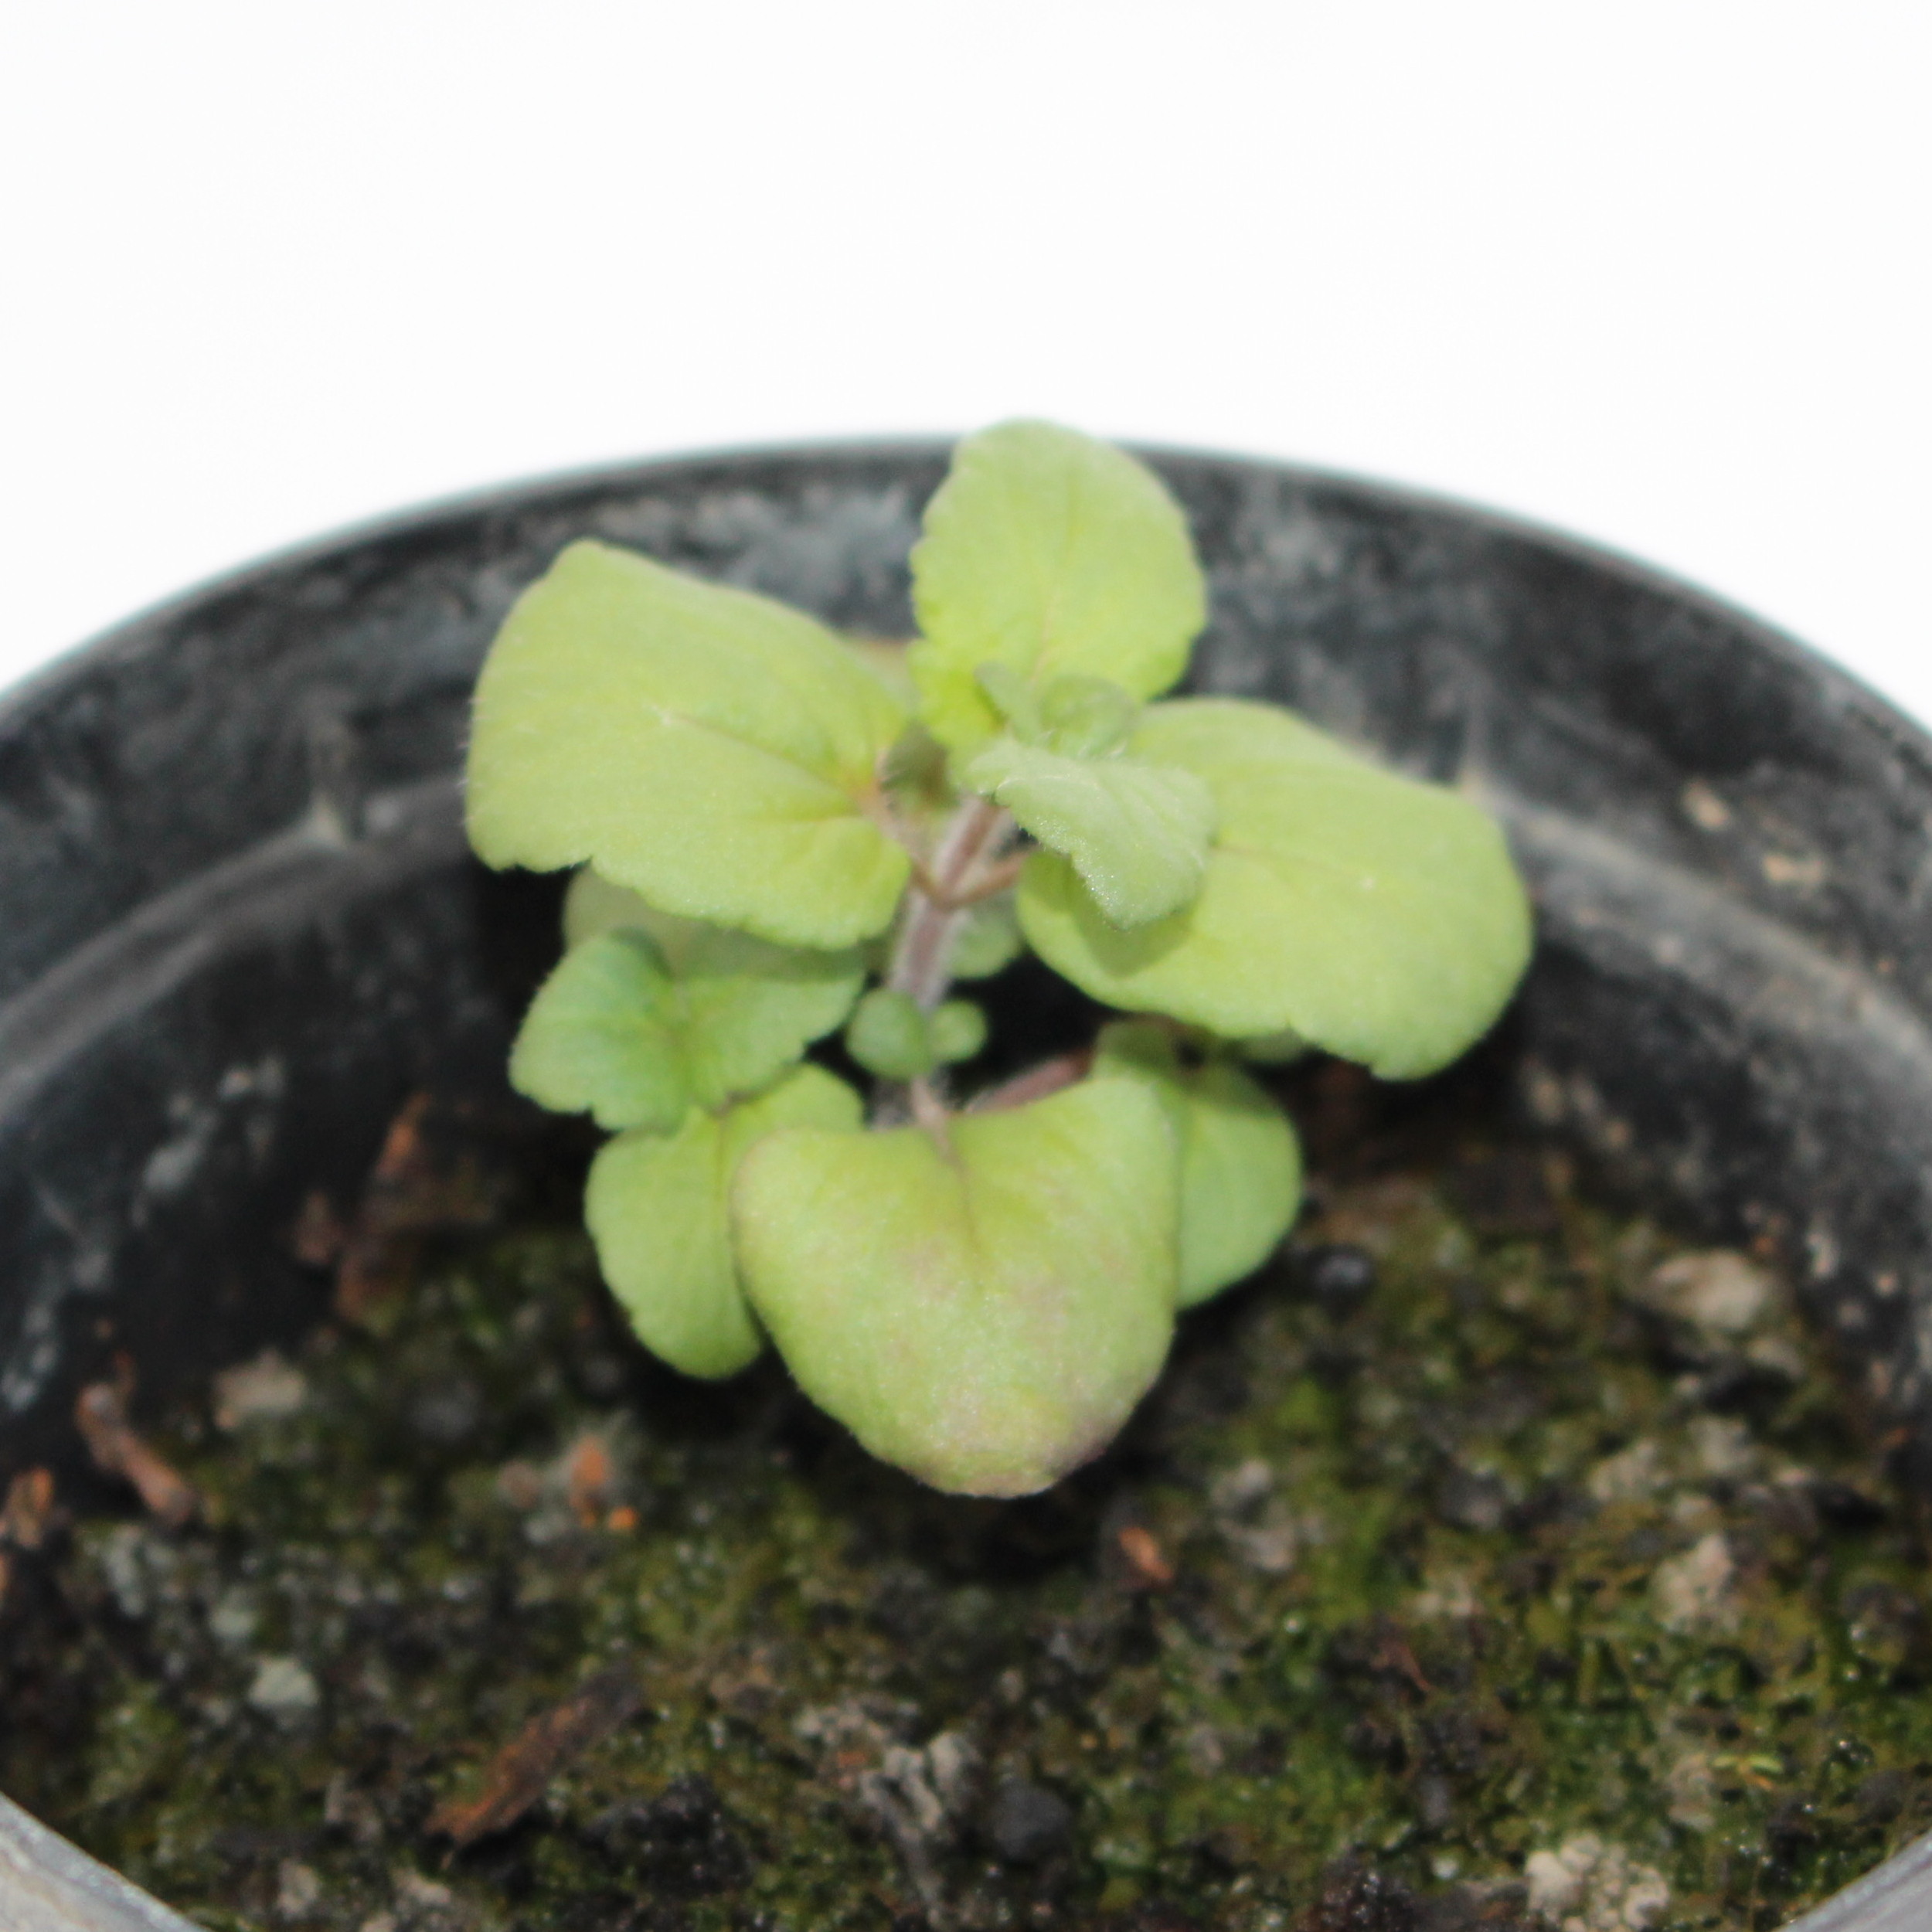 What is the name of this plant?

Veronica persica
